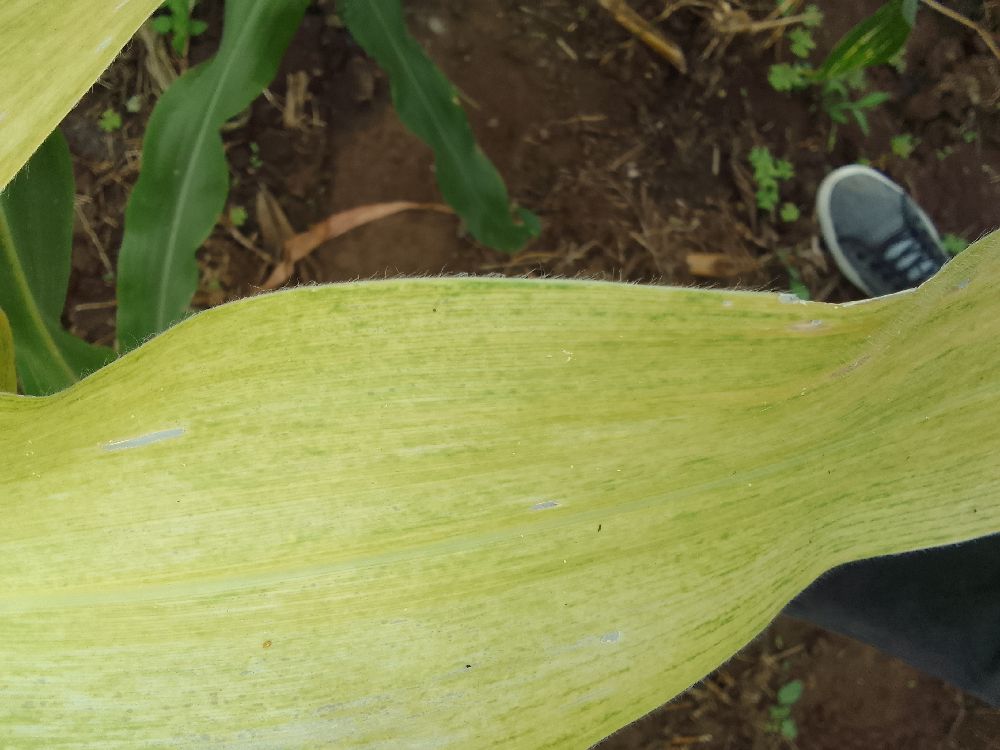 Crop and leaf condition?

maize, maize lethal necrosis
